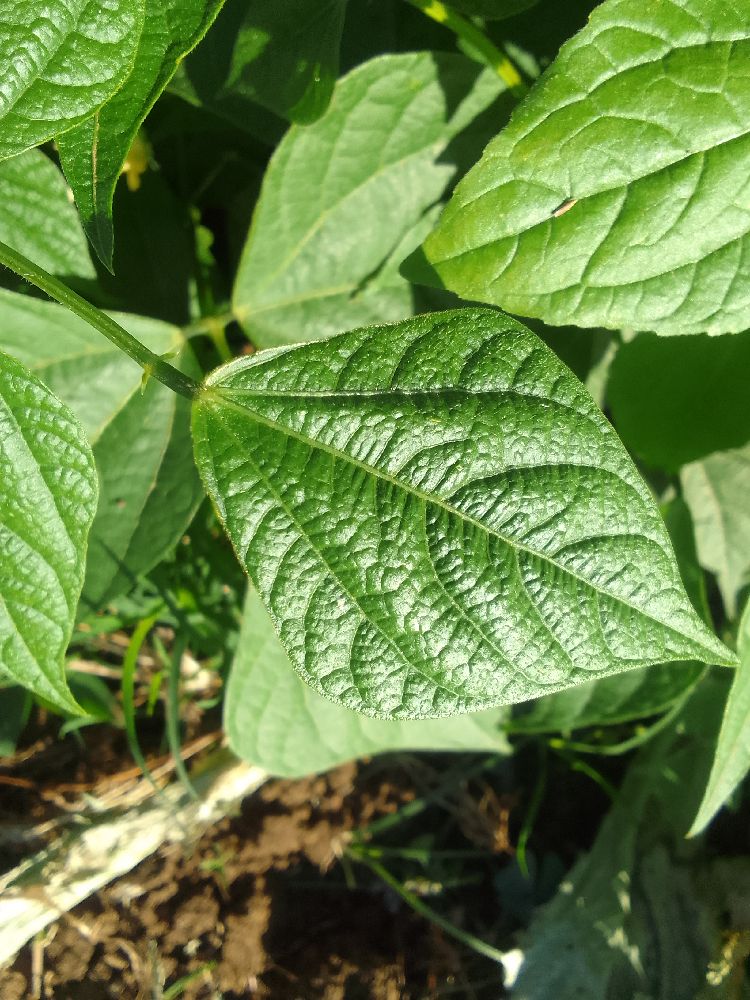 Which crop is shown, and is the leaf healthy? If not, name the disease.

common bean, healthy
